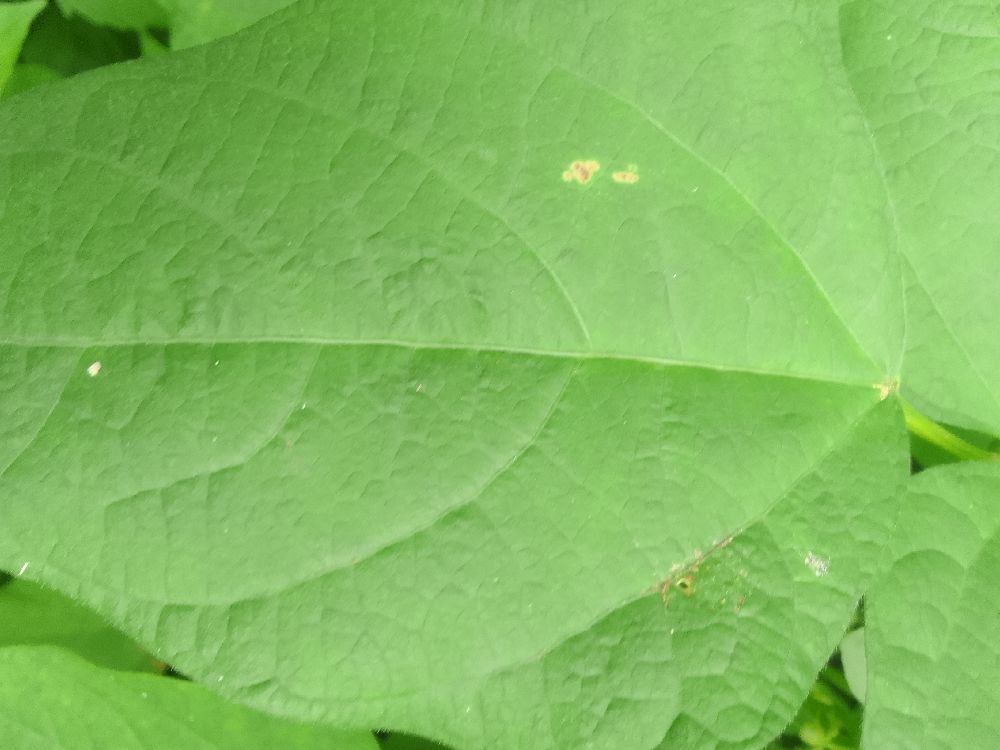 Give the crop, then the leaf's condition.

common bean, healthy
